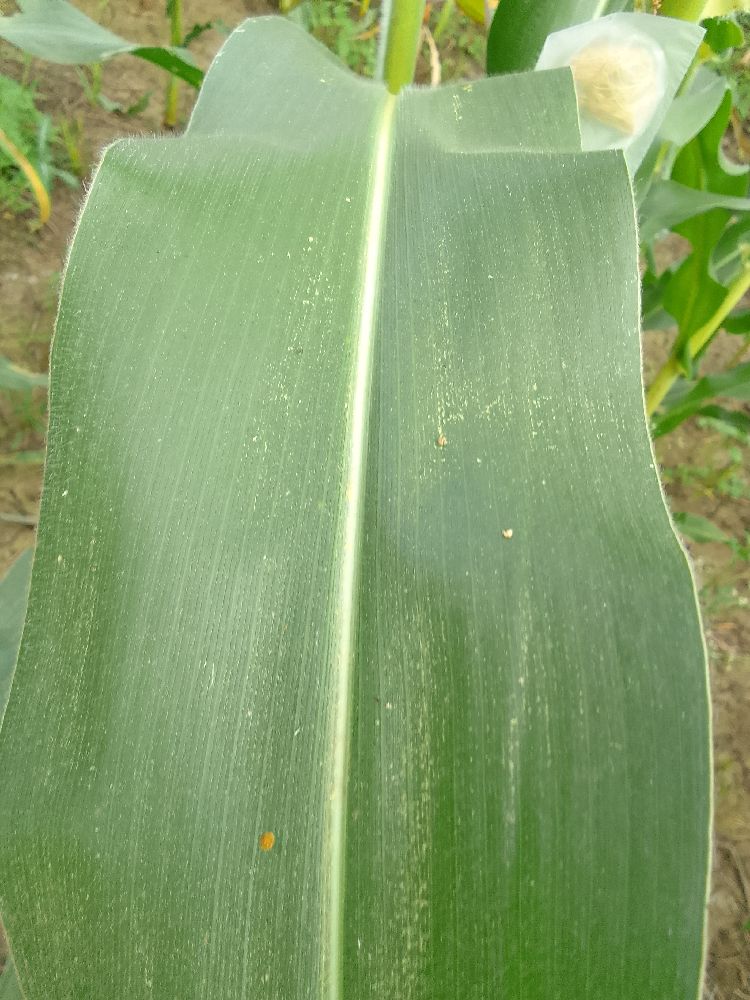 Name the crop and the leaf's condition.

maize, healthy
